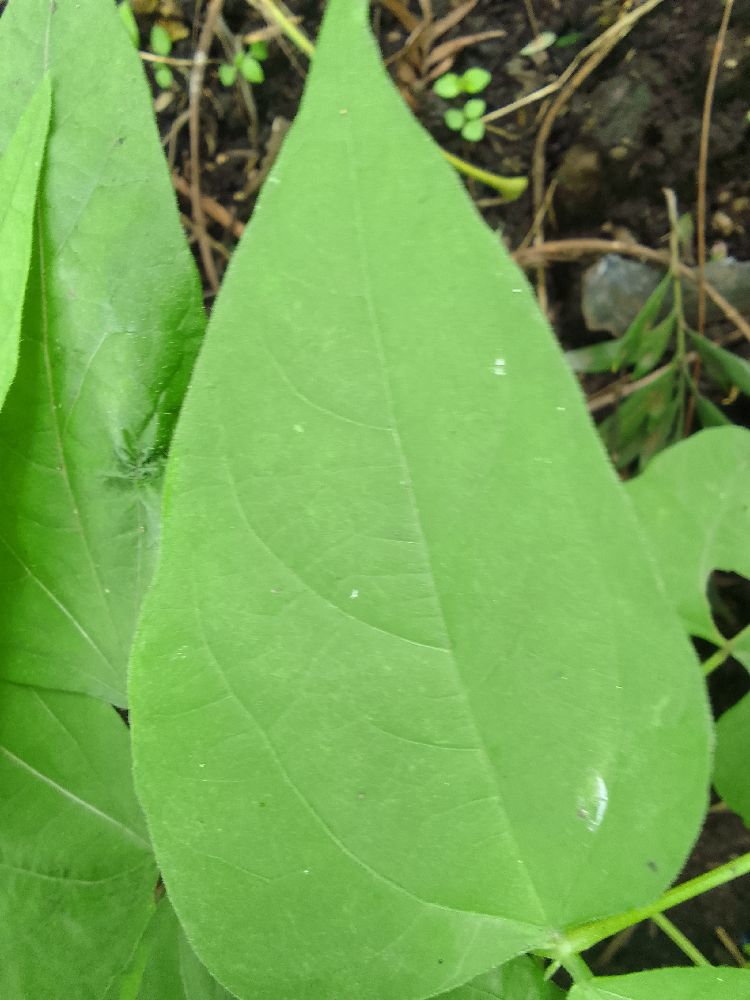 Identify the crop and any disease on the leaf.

common bean, healthy
